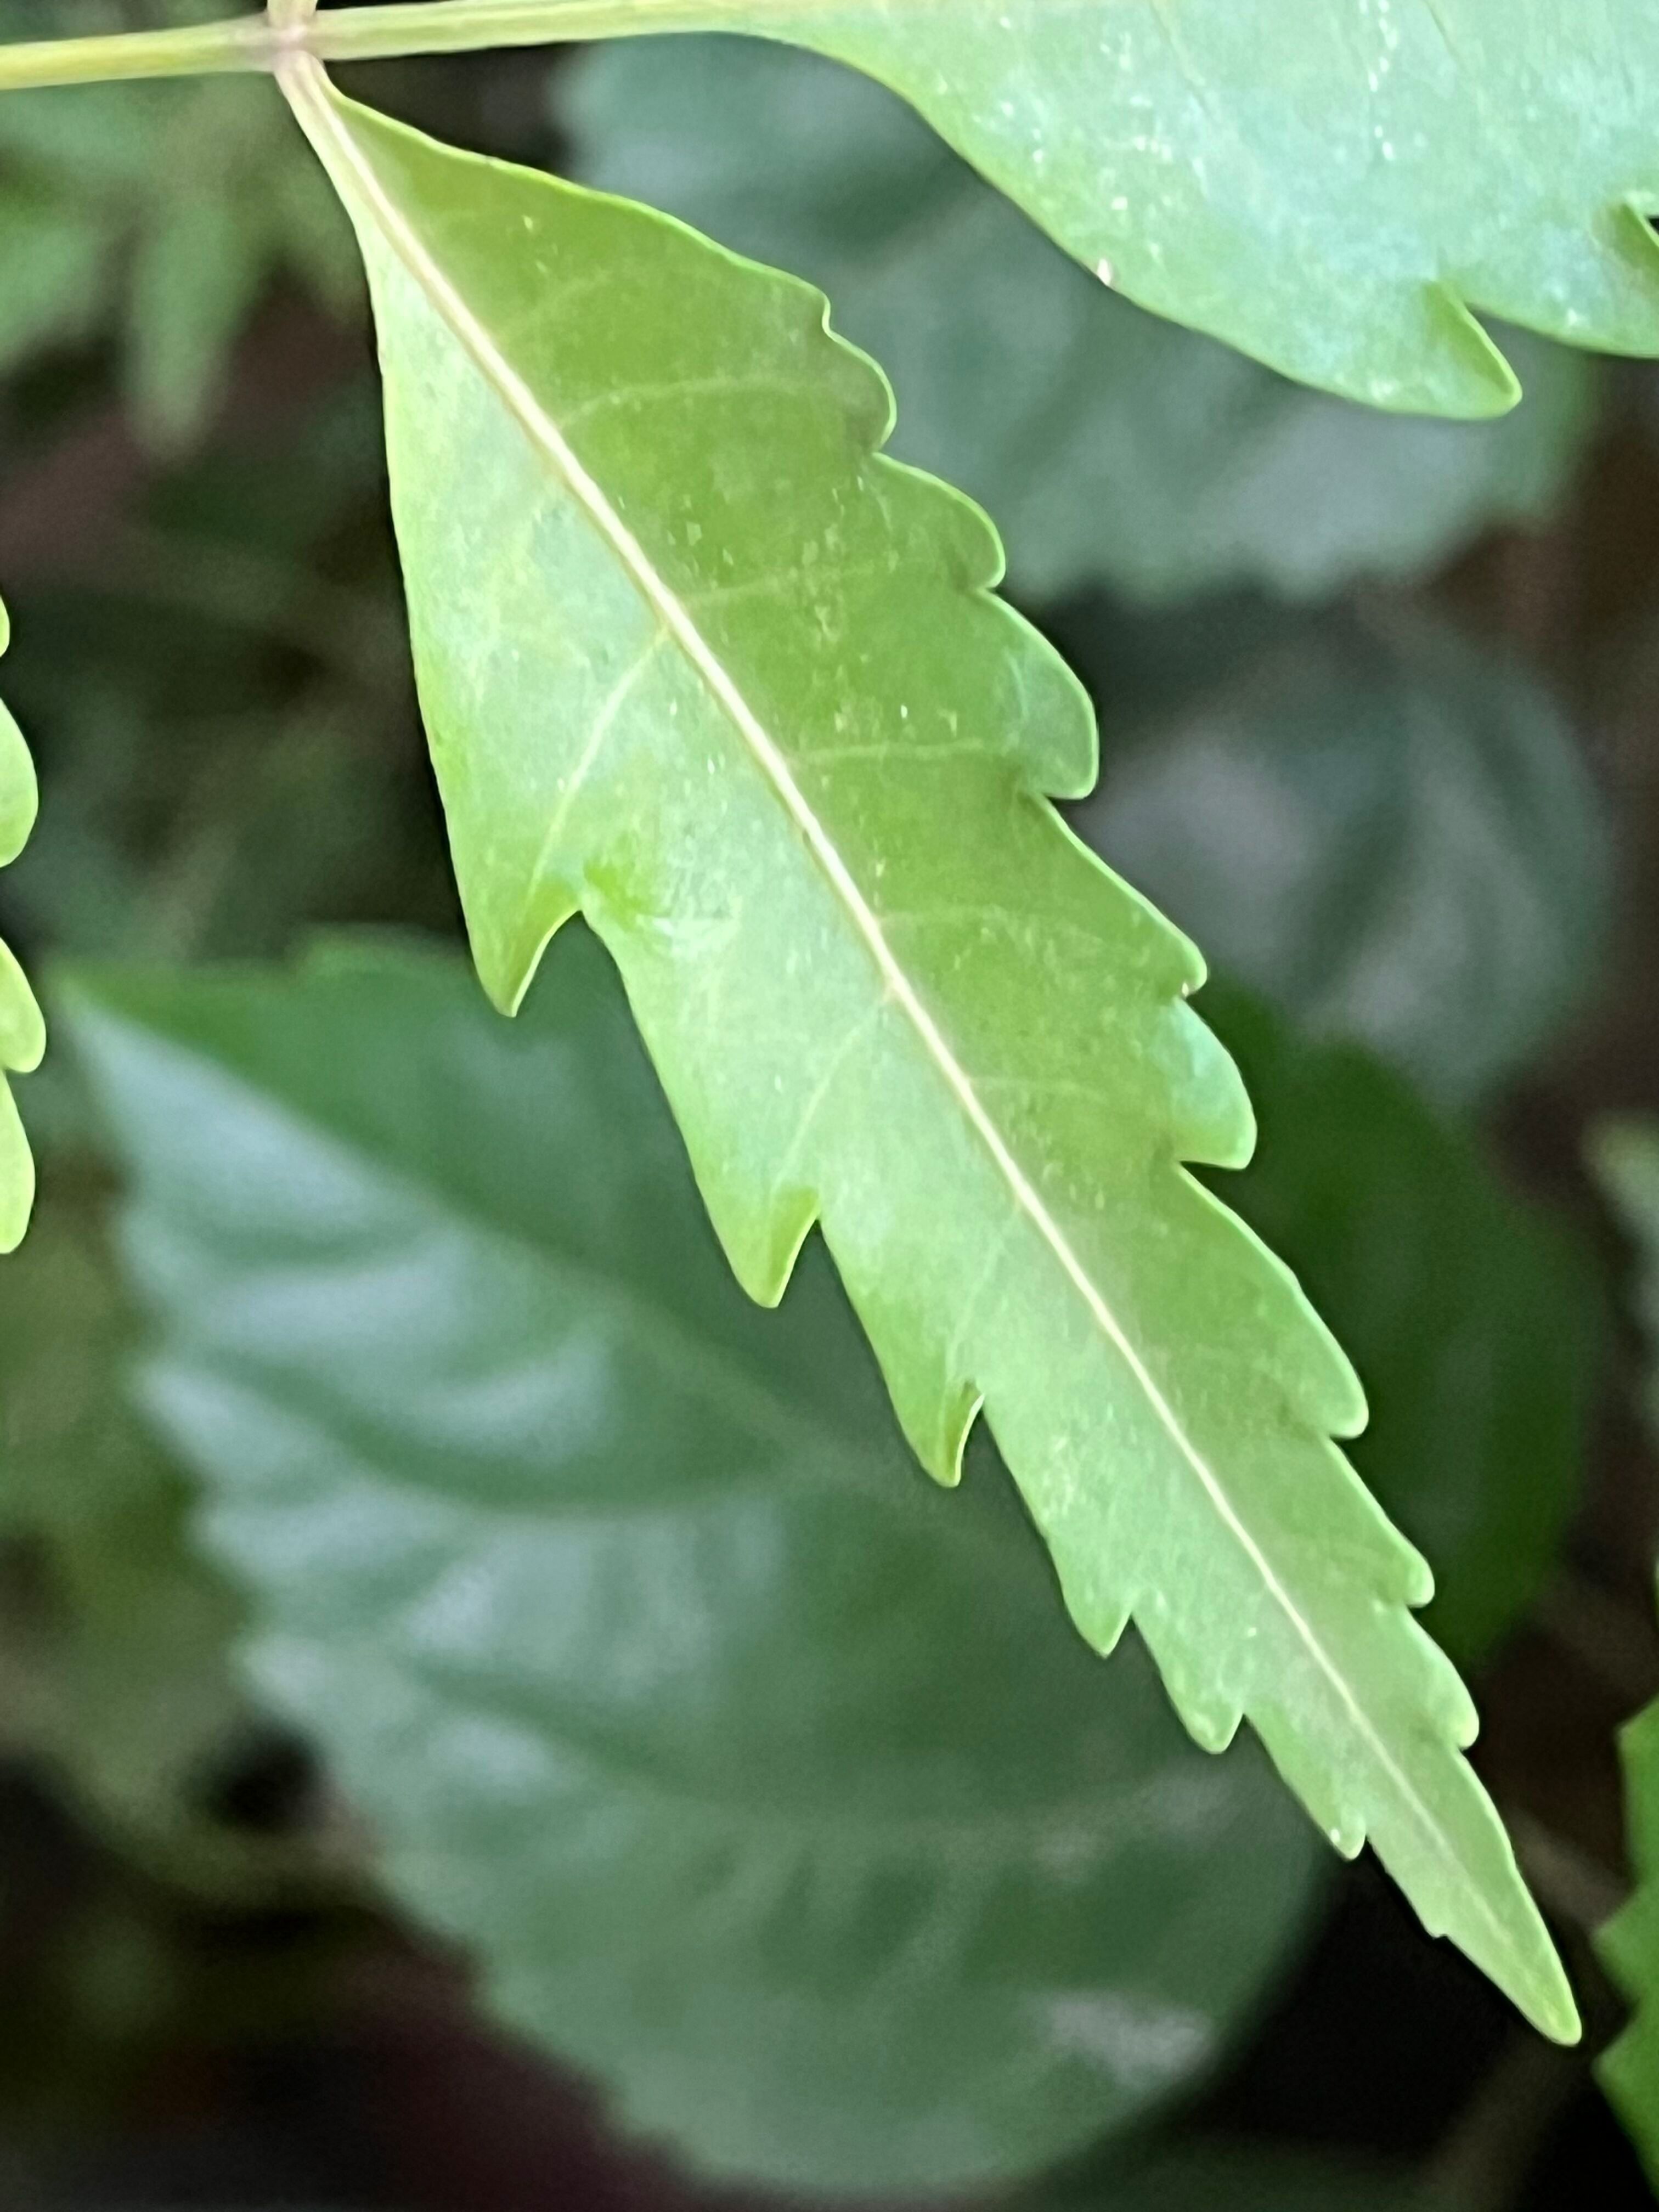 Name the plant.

neem
